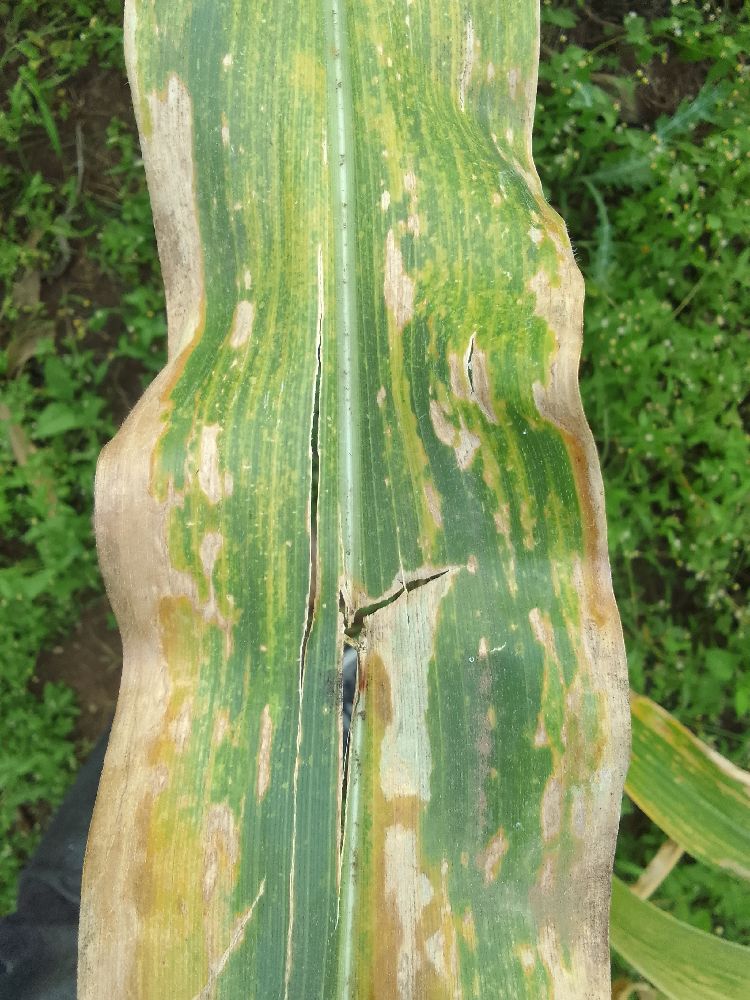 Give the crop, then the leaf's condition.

maize, maize lethal necrosis
